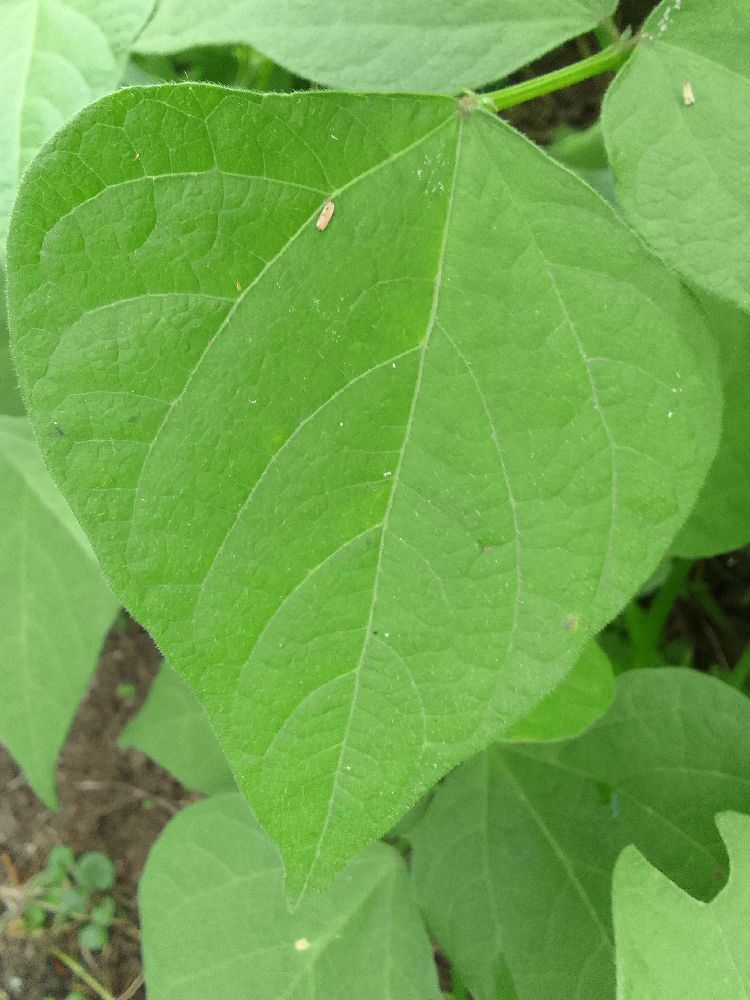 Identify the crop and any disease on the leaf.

common bean, healthy
